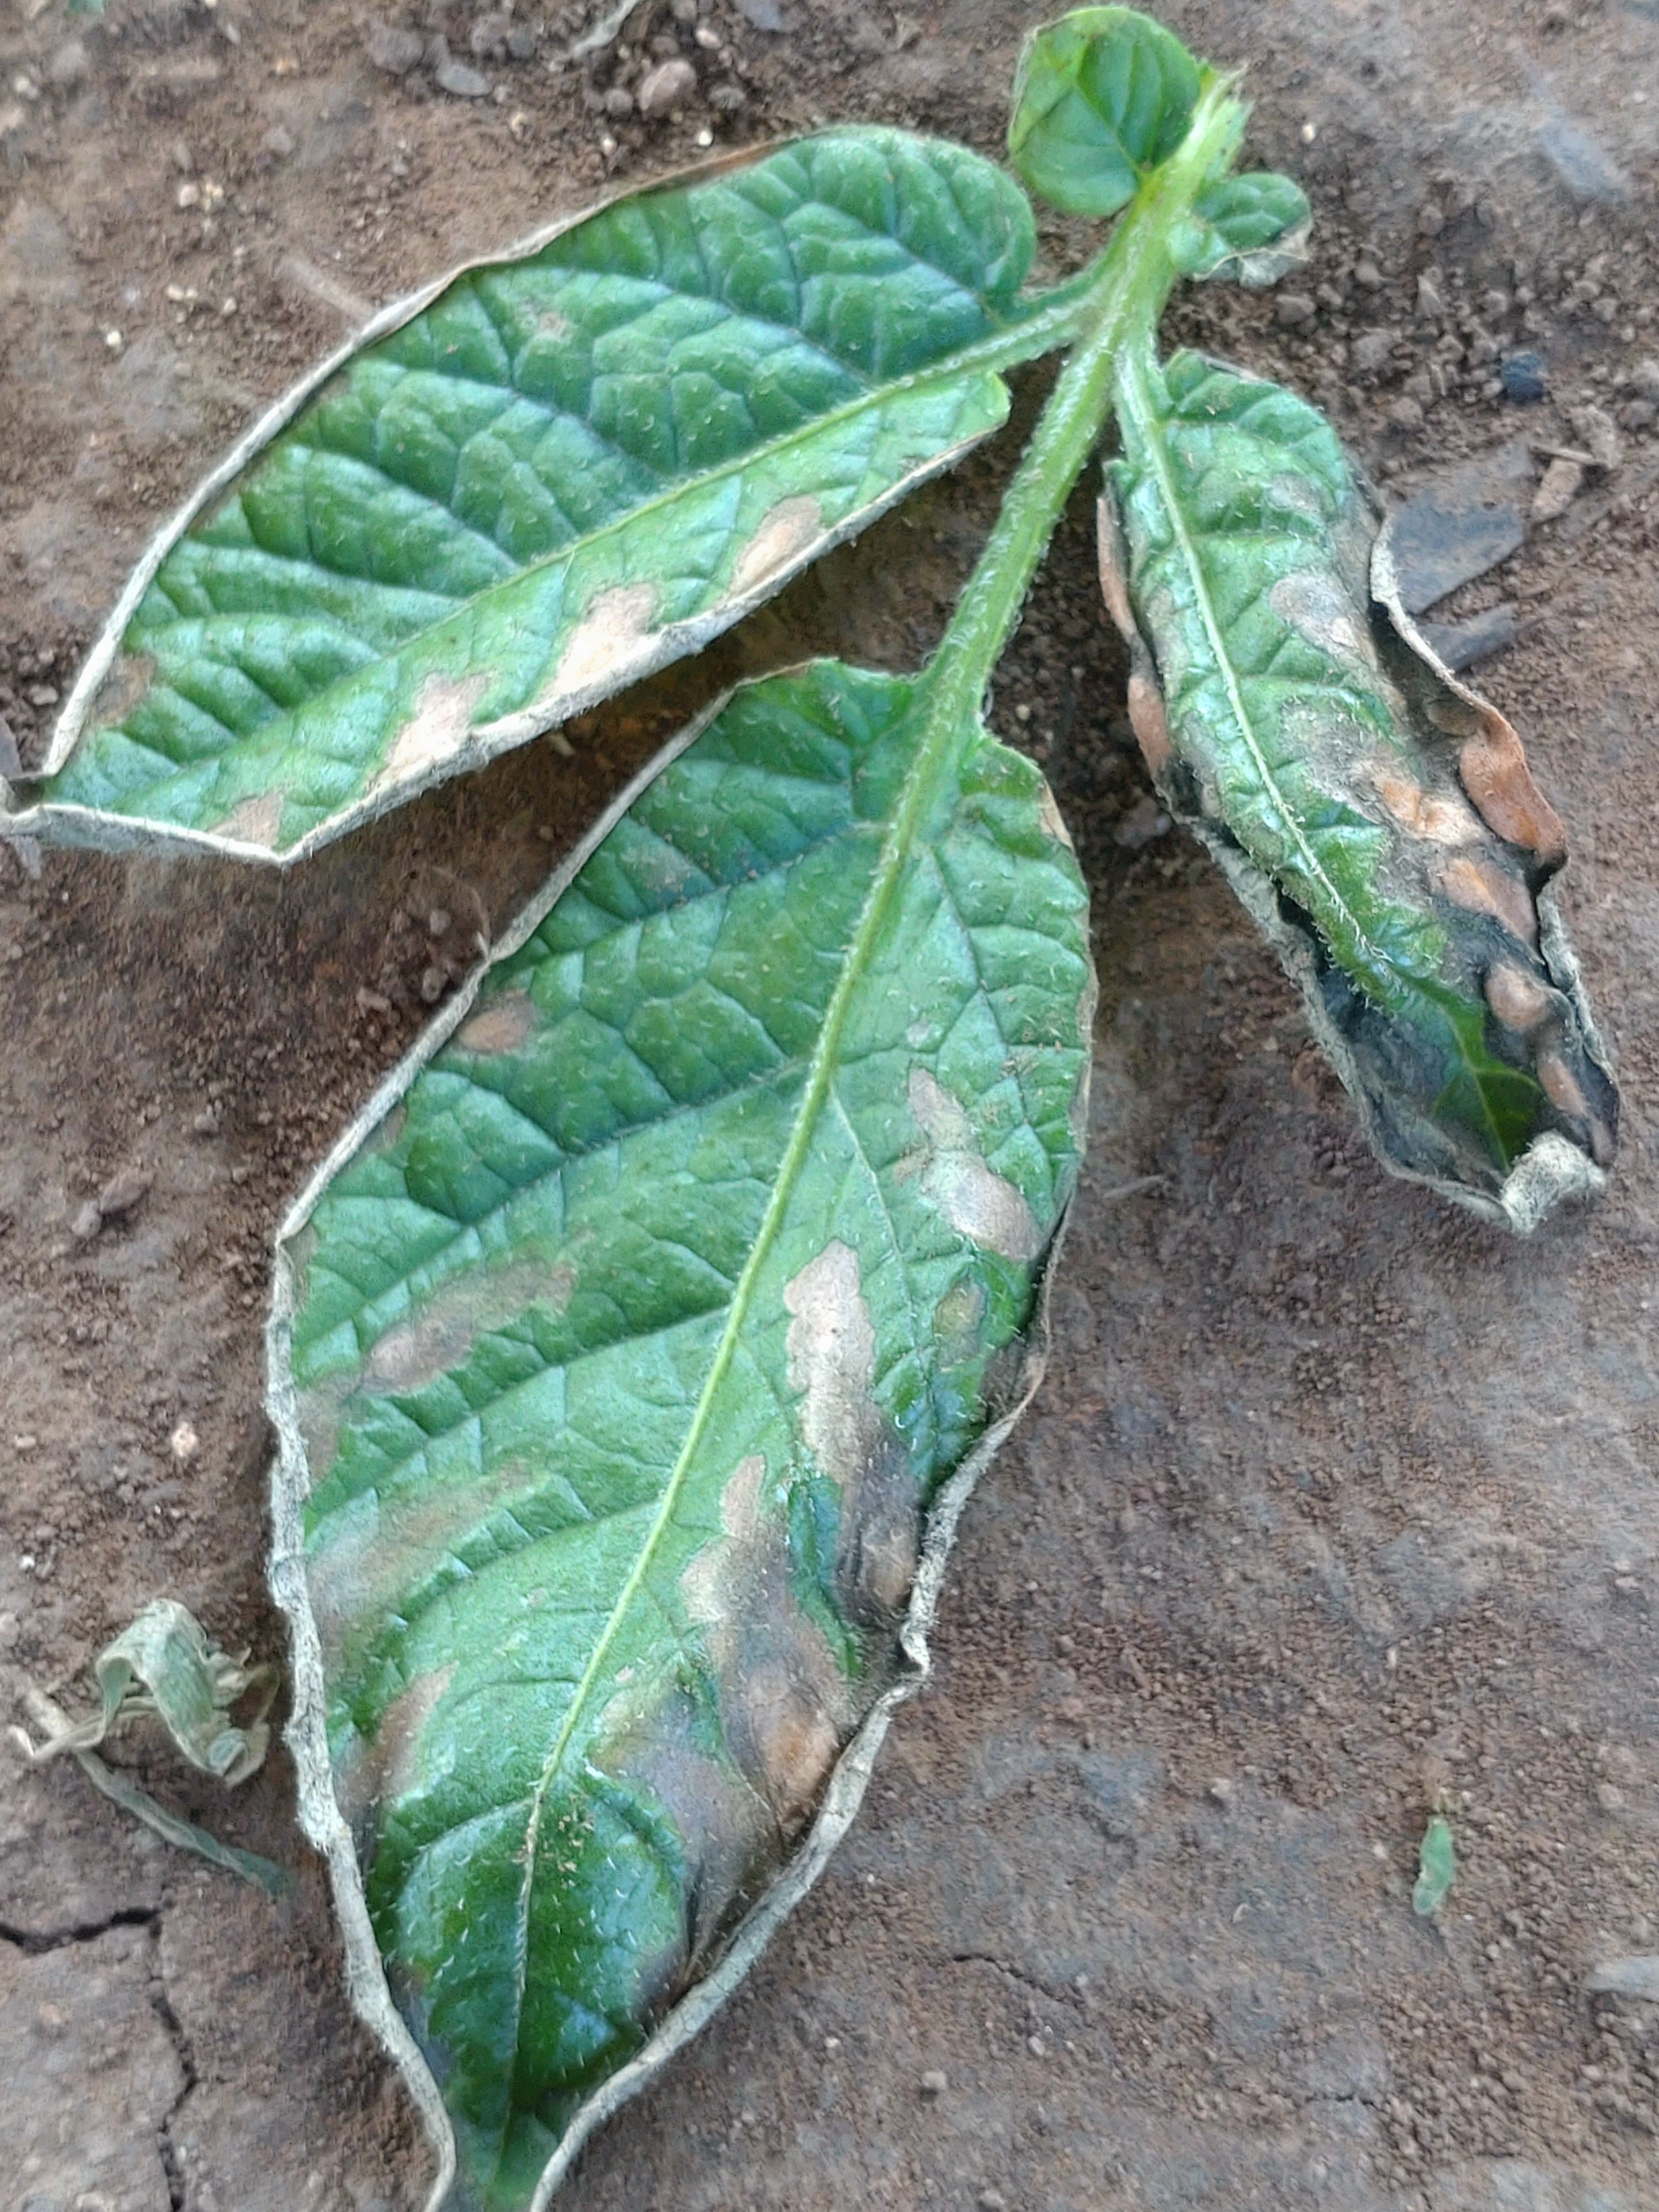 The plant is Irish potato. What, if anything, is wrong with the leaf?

early blight
